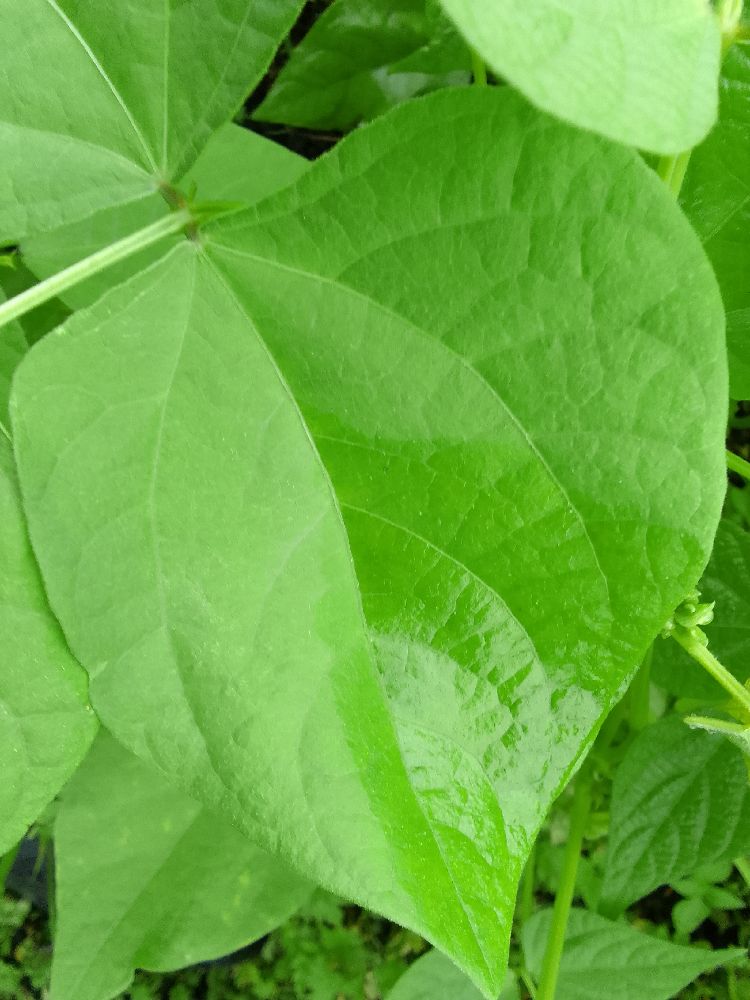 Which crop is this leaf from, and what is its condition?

common bean, healthy
